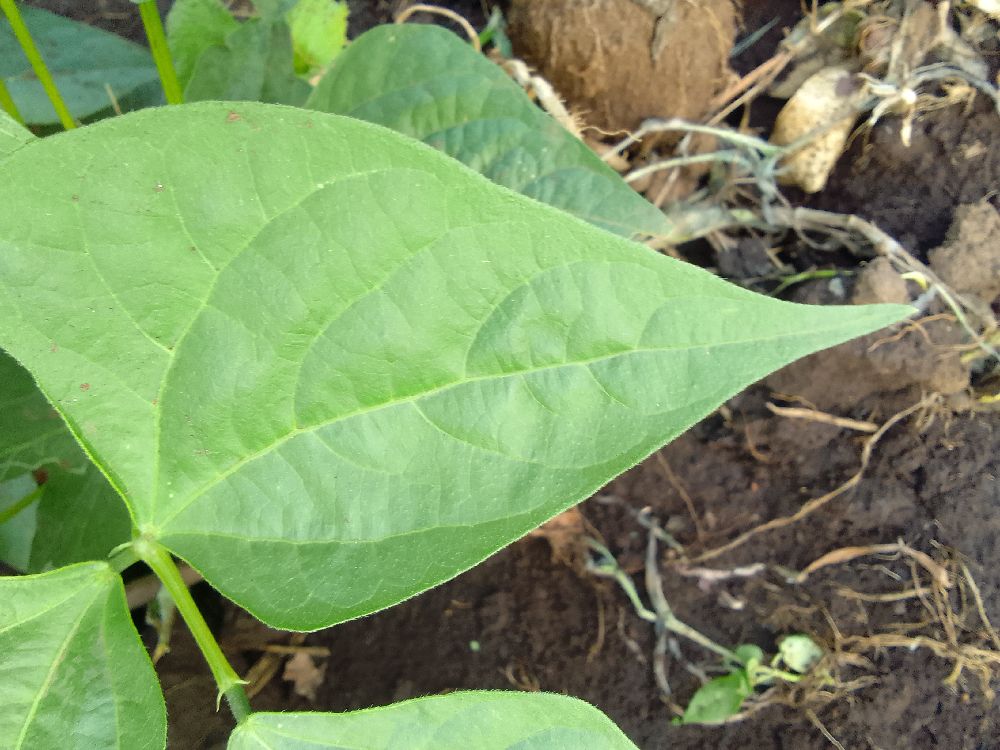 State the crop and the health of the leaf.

common bean, healthy
